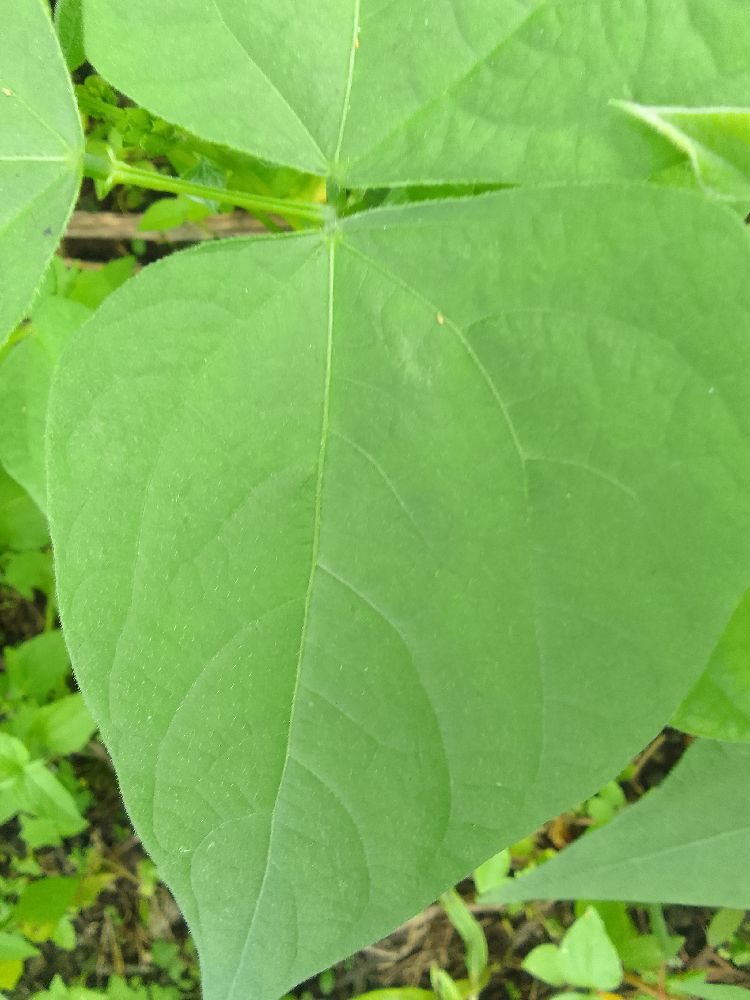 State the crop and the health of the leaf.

common bean, healthy
